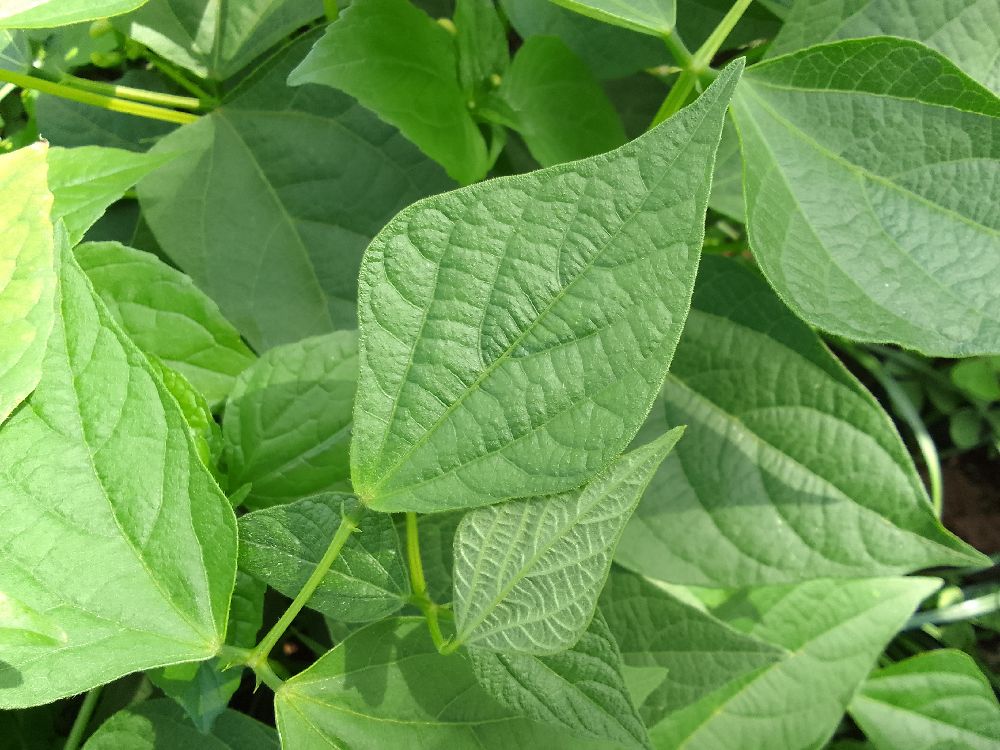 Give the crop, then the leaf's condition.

common bean, healthy
